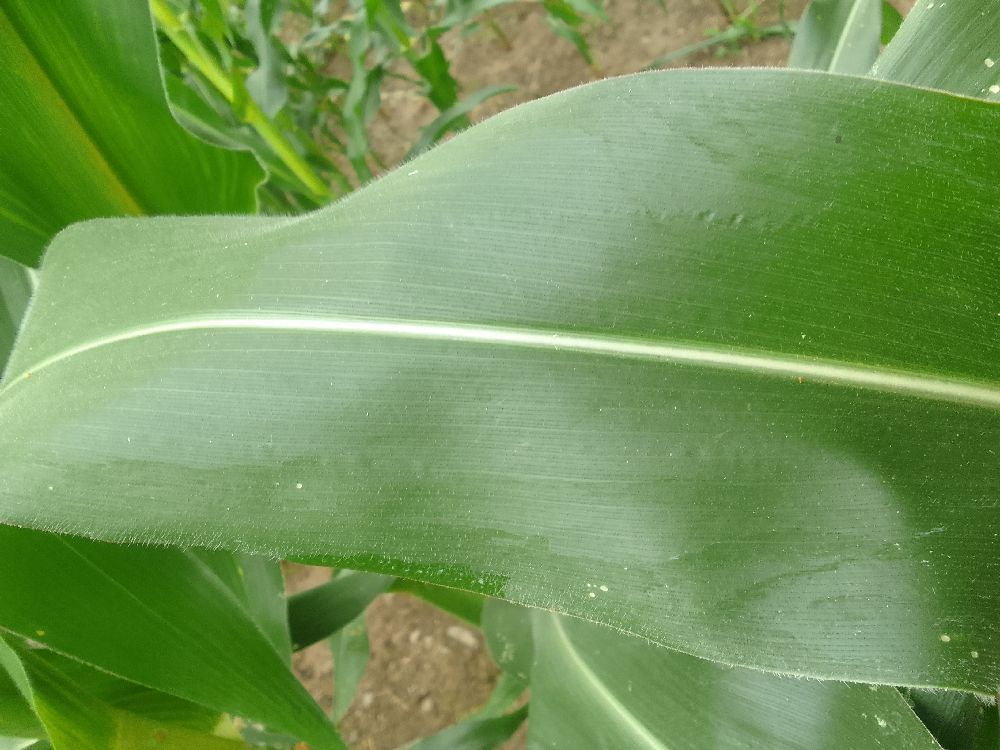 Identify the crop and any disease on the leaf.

maize, healthy
